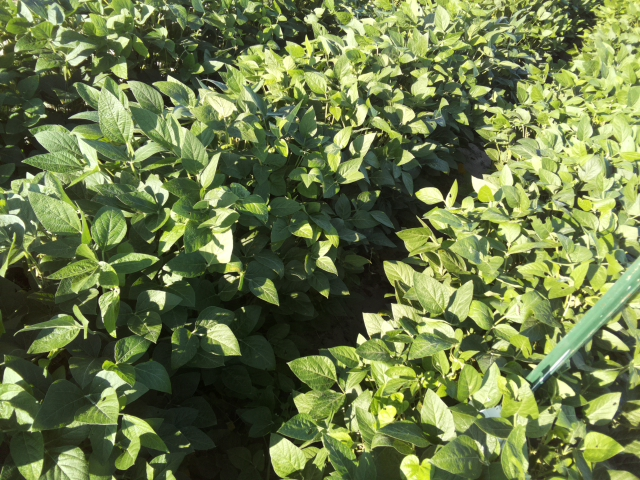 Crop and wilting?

soybean, leaflets folding inward at secondary pulvinus with no turgor loss in leaflets or petioles
